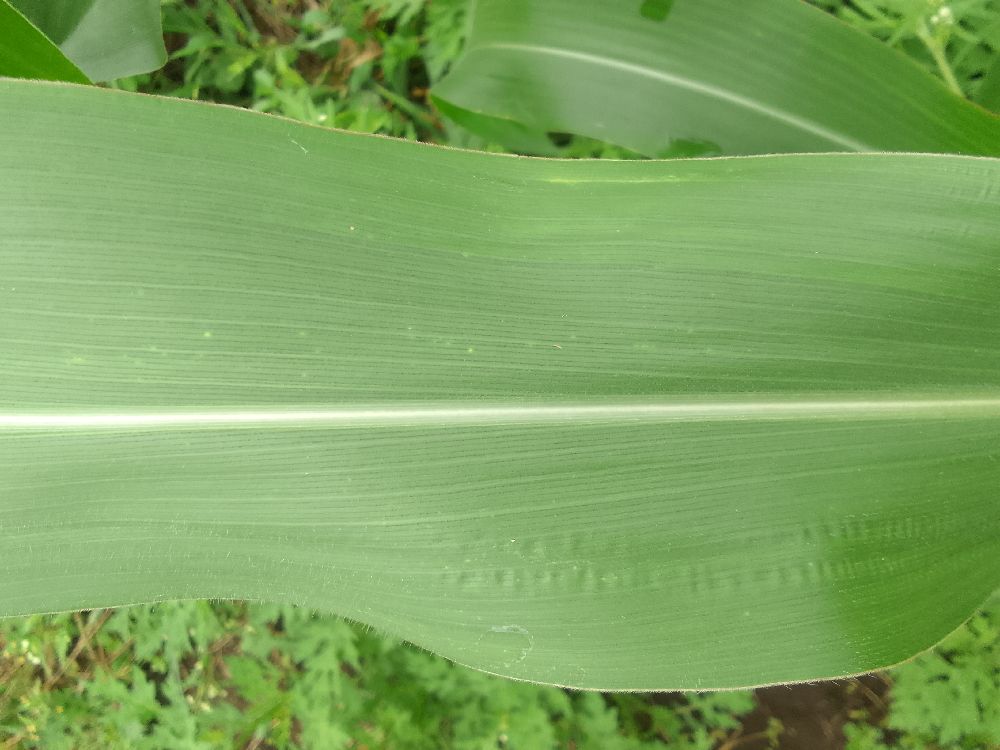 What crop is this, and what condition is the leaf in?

maize, healthy
